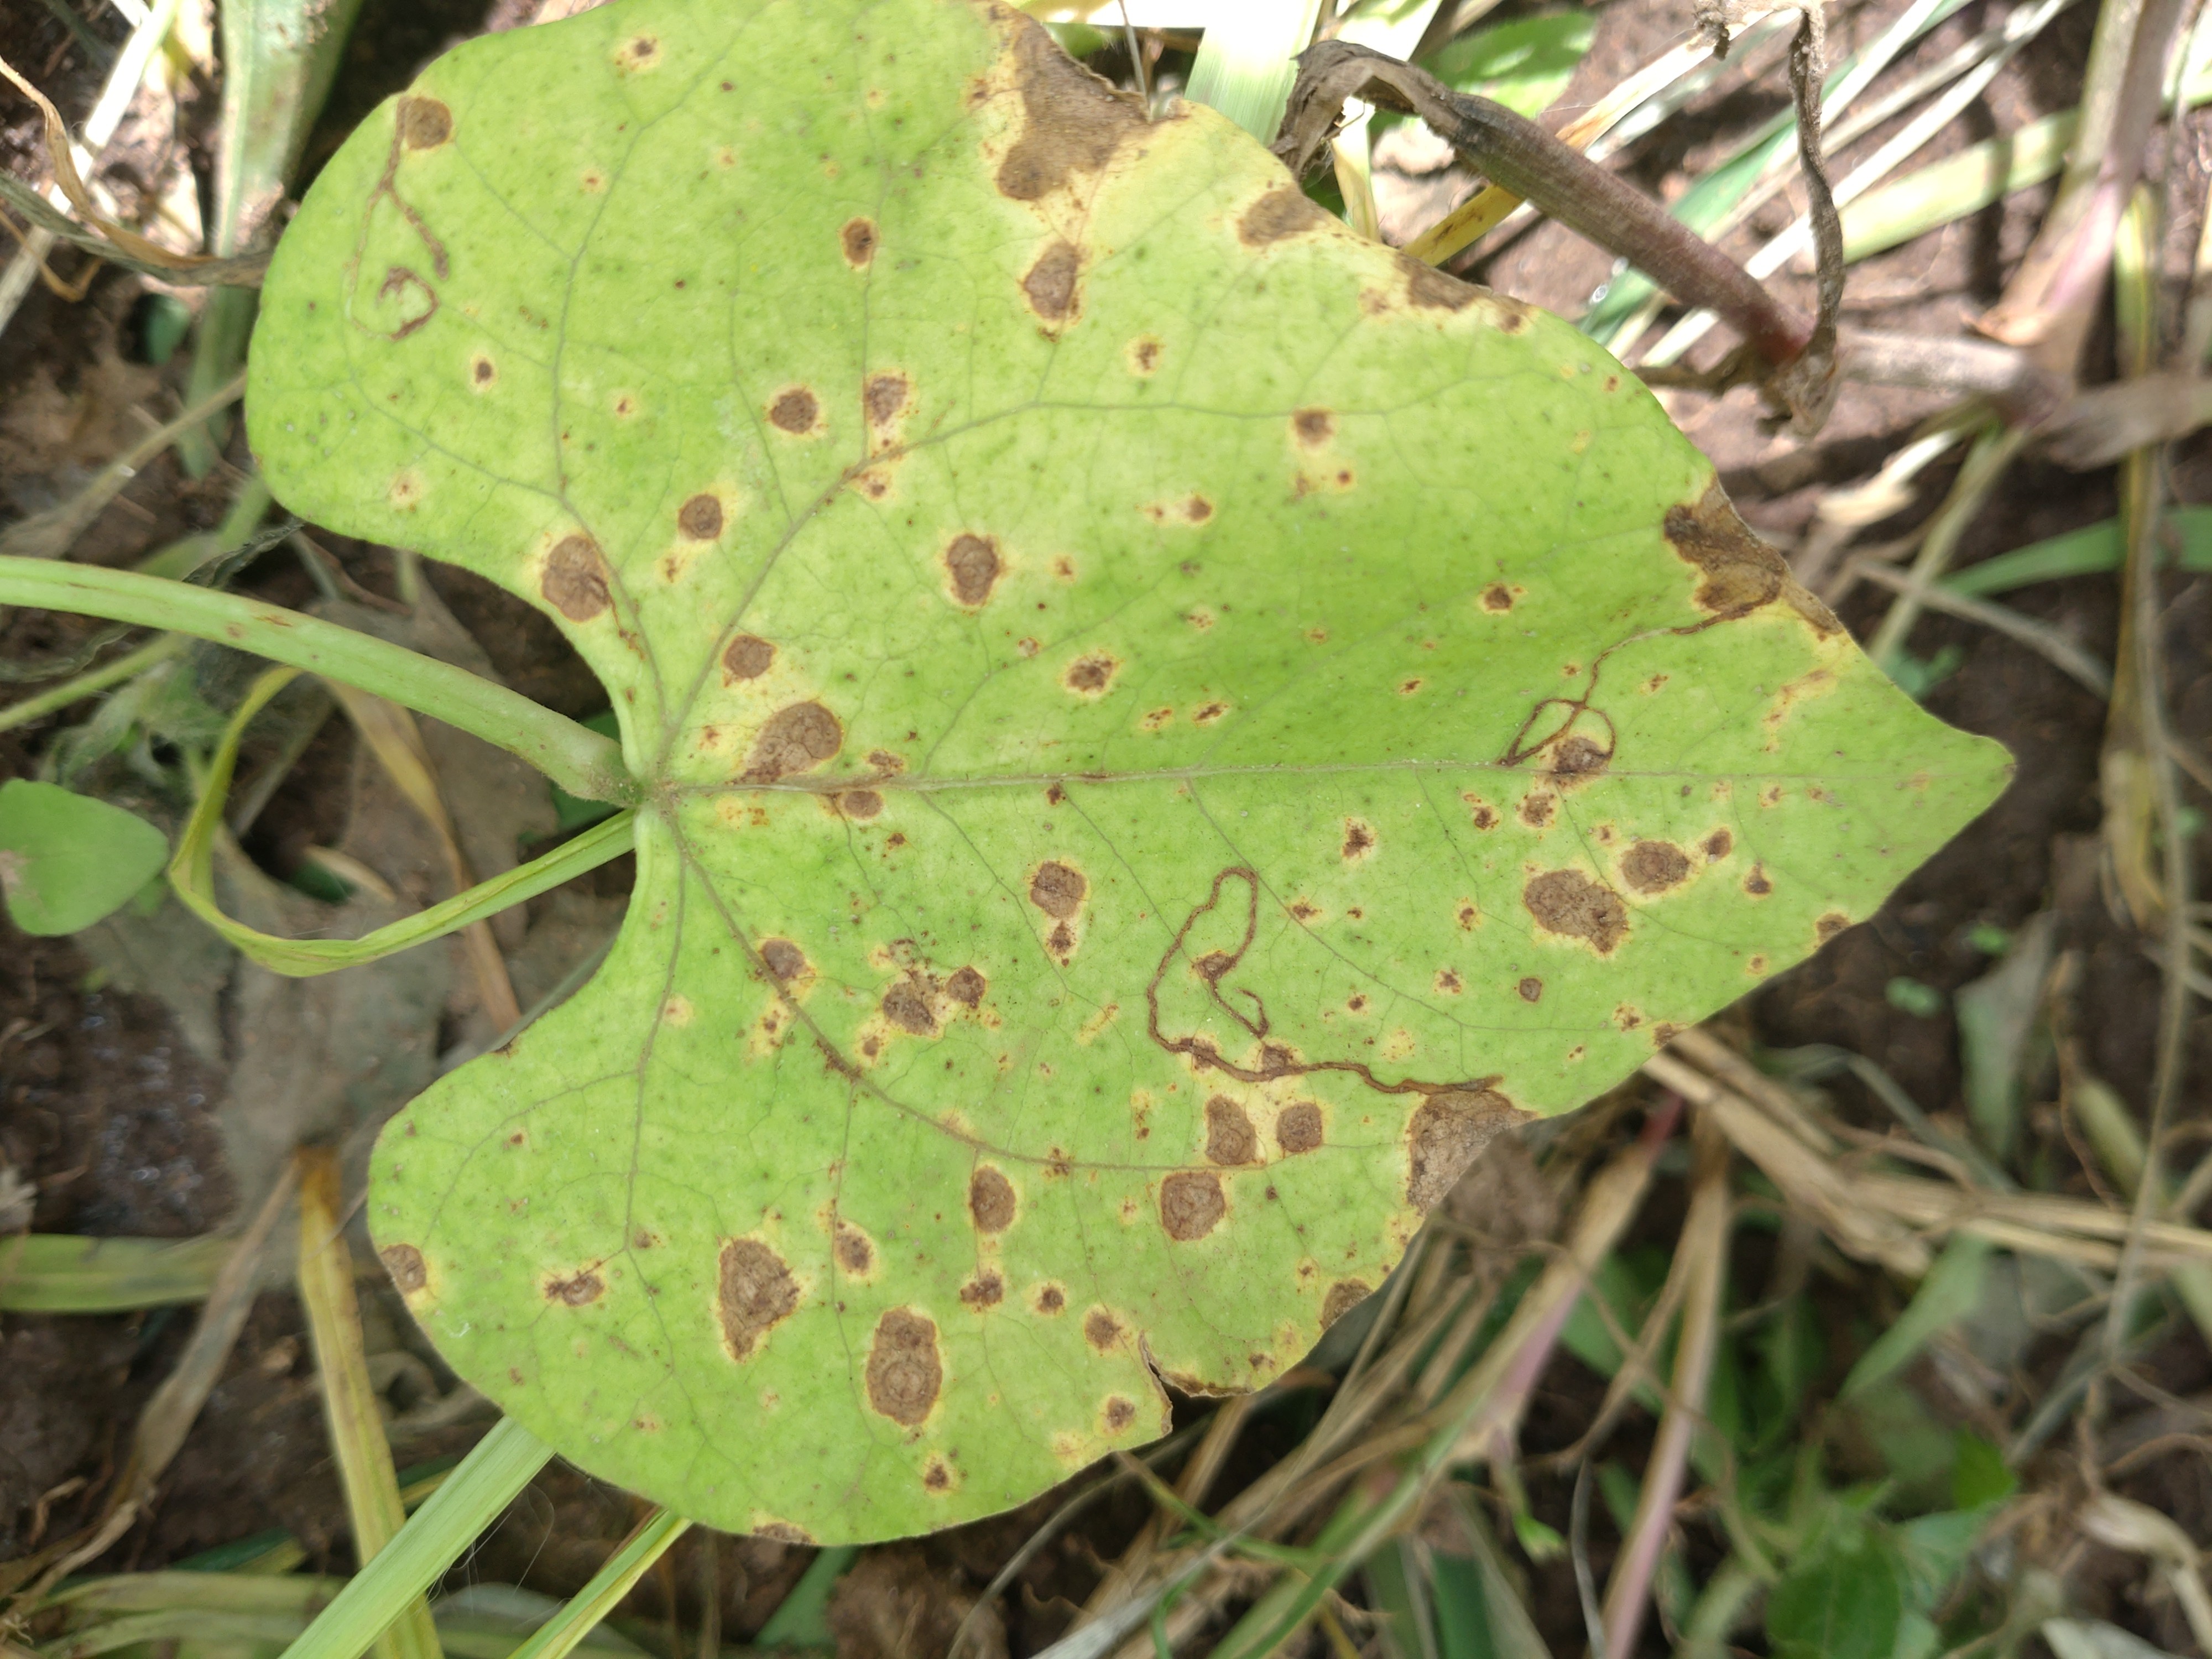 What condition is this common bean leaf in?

rust
